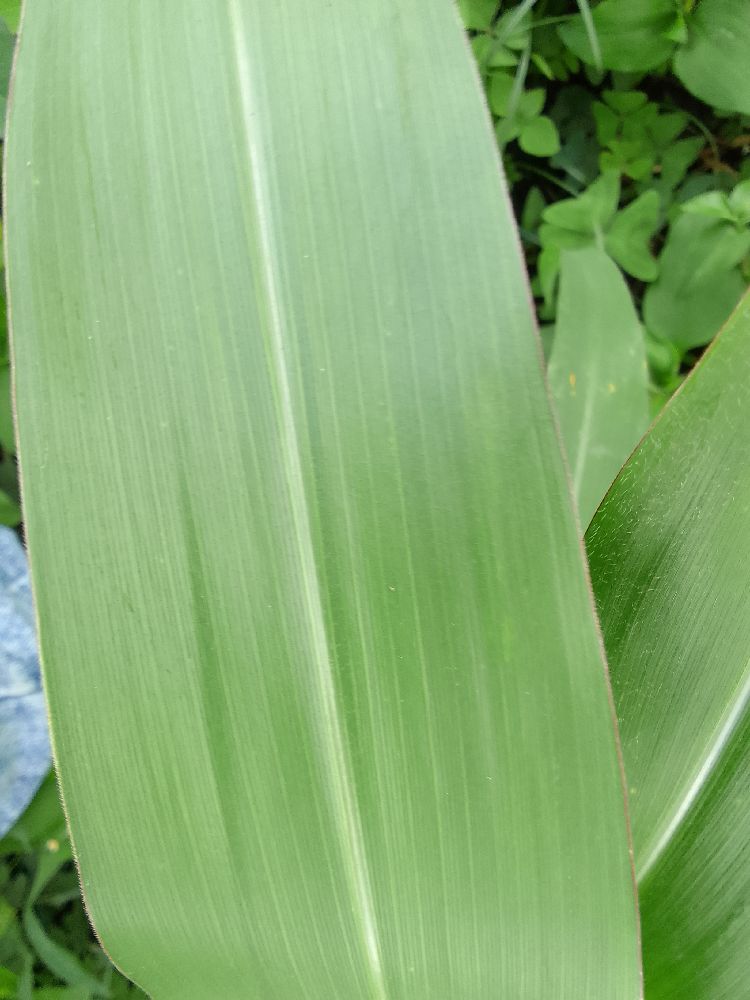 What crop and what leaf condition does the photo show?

maize, healthy
